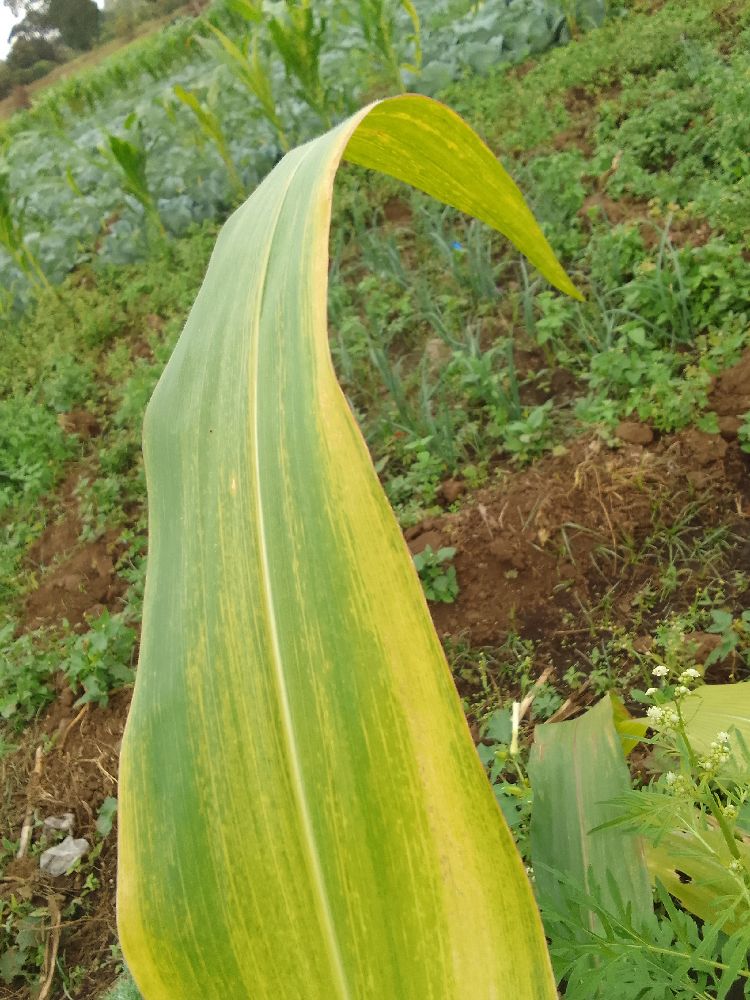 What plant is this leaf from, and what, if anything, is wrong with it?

maize, maize lethal necrosis
